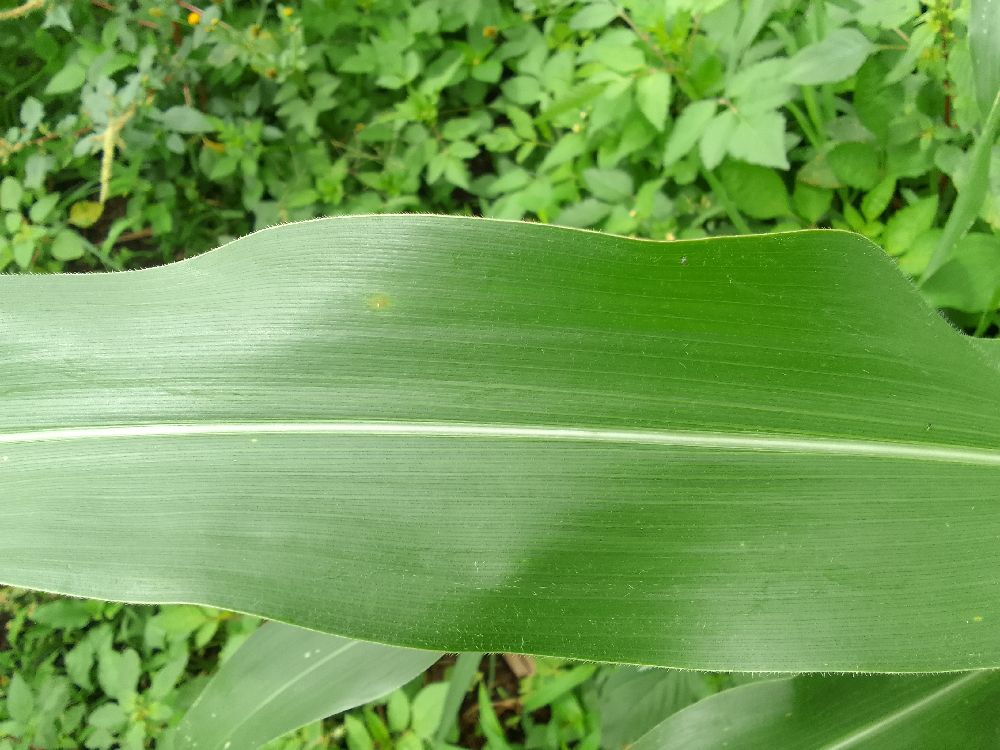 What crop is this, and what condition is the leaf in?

maize, healthy
